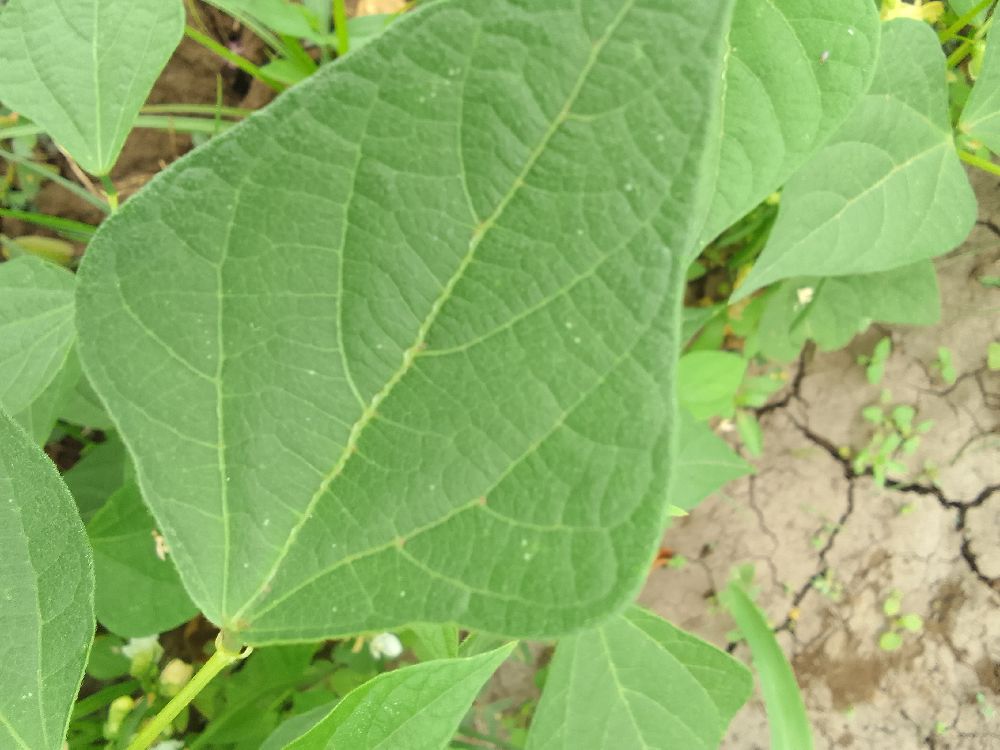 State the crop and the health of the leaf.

common bean, healthy
